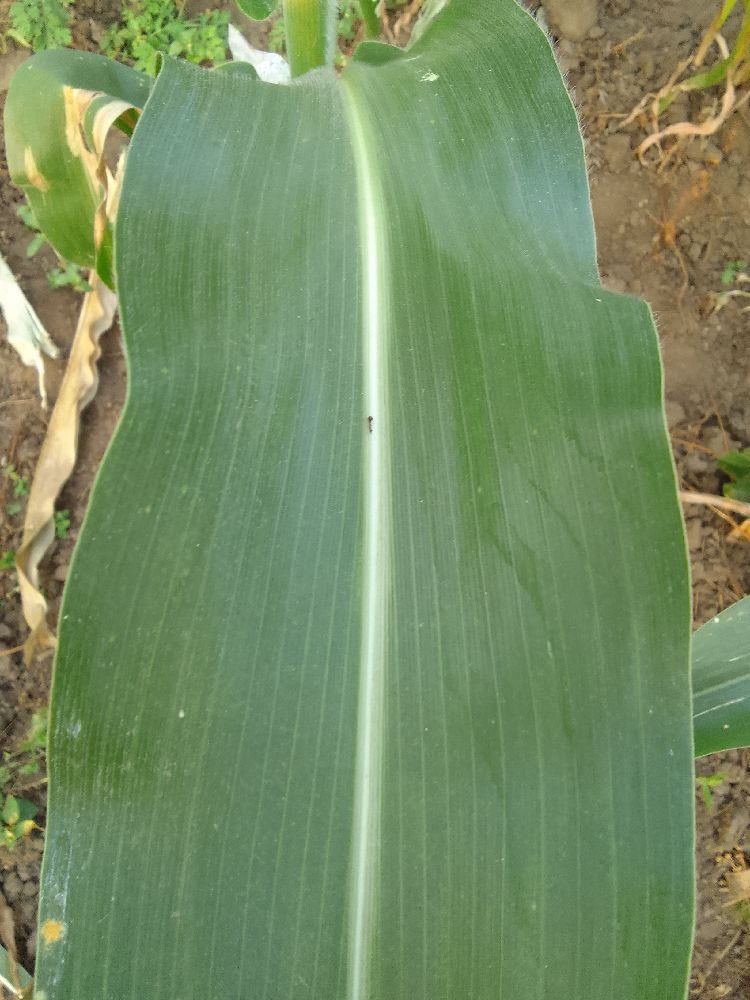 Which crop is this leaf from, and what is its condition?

maize, healthy
